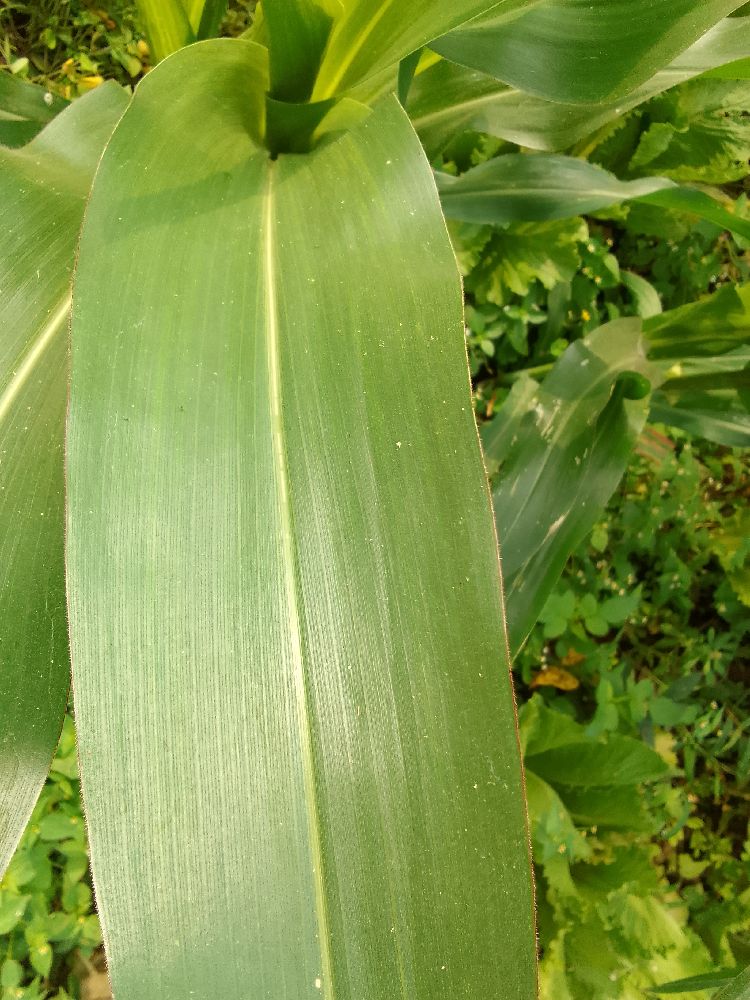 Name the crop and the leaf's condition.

maize, healthy
